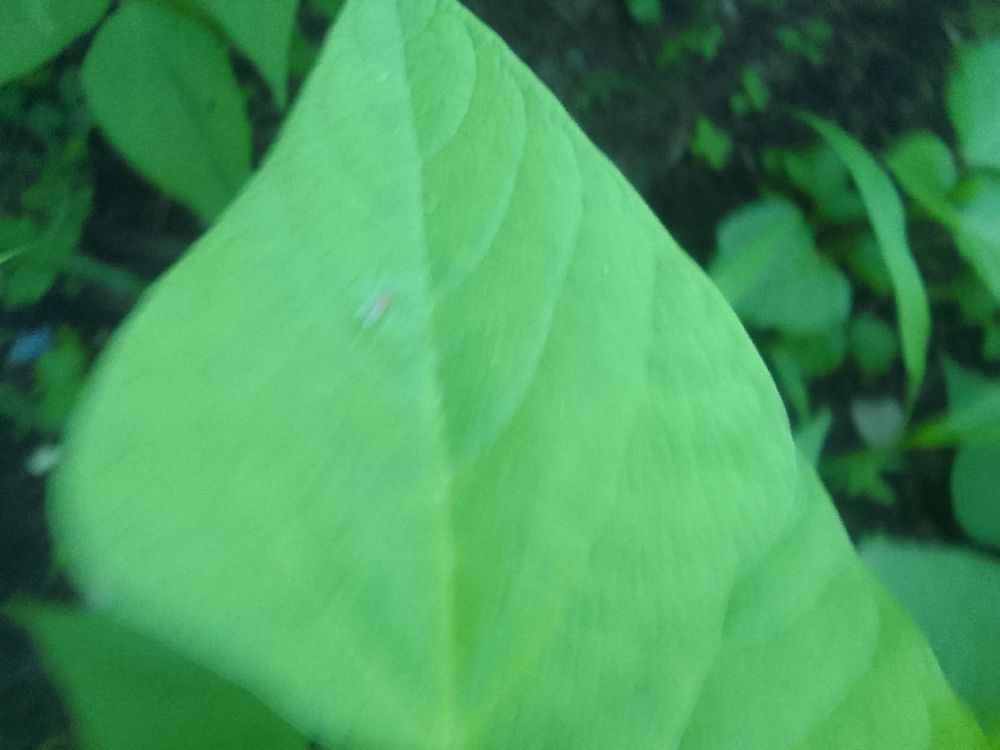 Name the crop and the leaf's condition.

common bean, healthy
